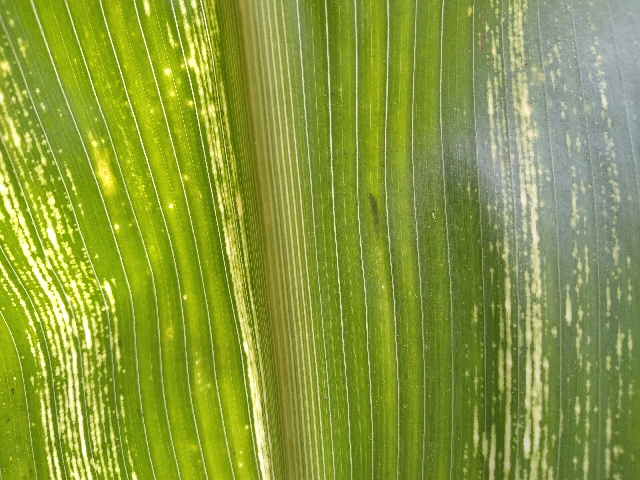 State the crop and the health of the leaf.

maize, maize streak virus
